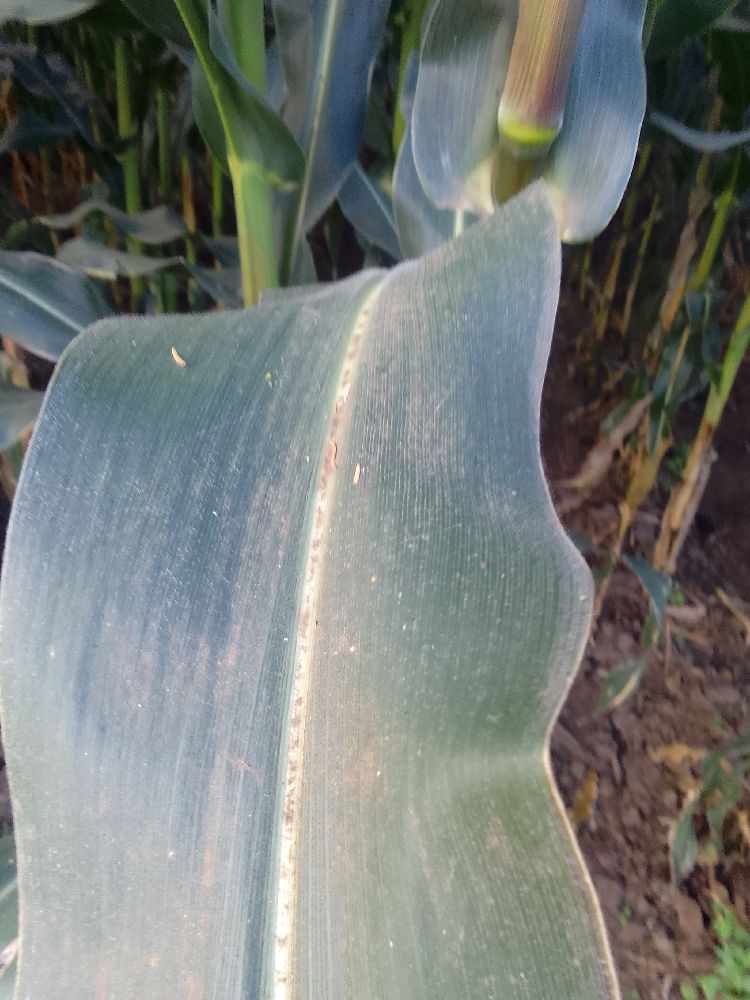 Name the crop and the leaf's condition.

maize, healthy
